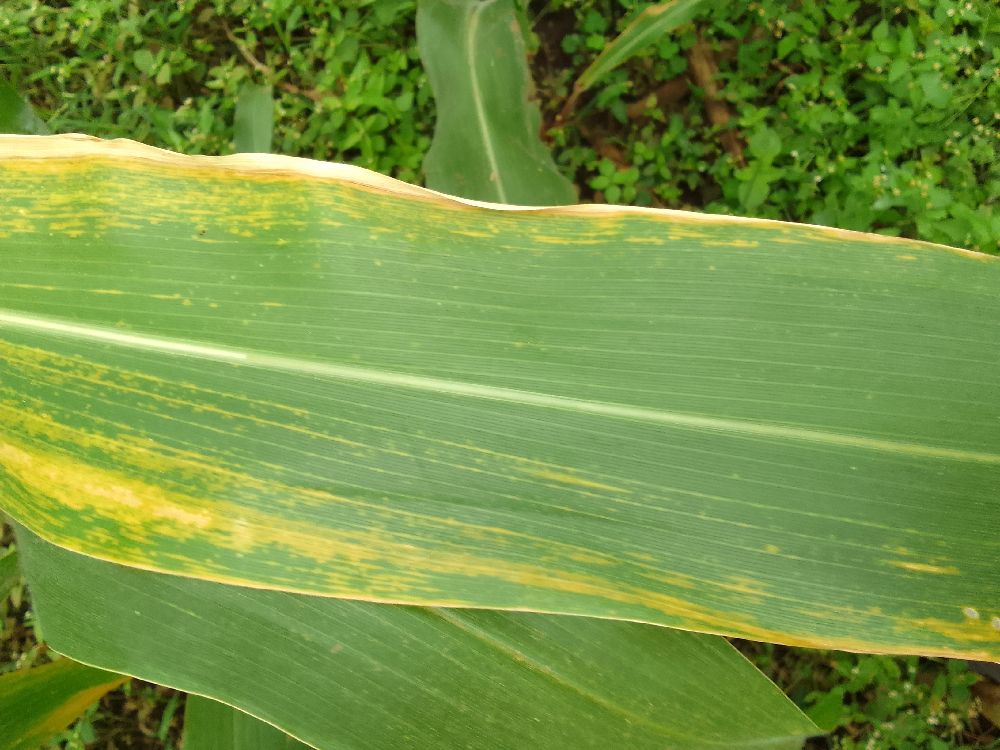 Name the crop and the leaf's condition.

maize, maize lethal necrosis
